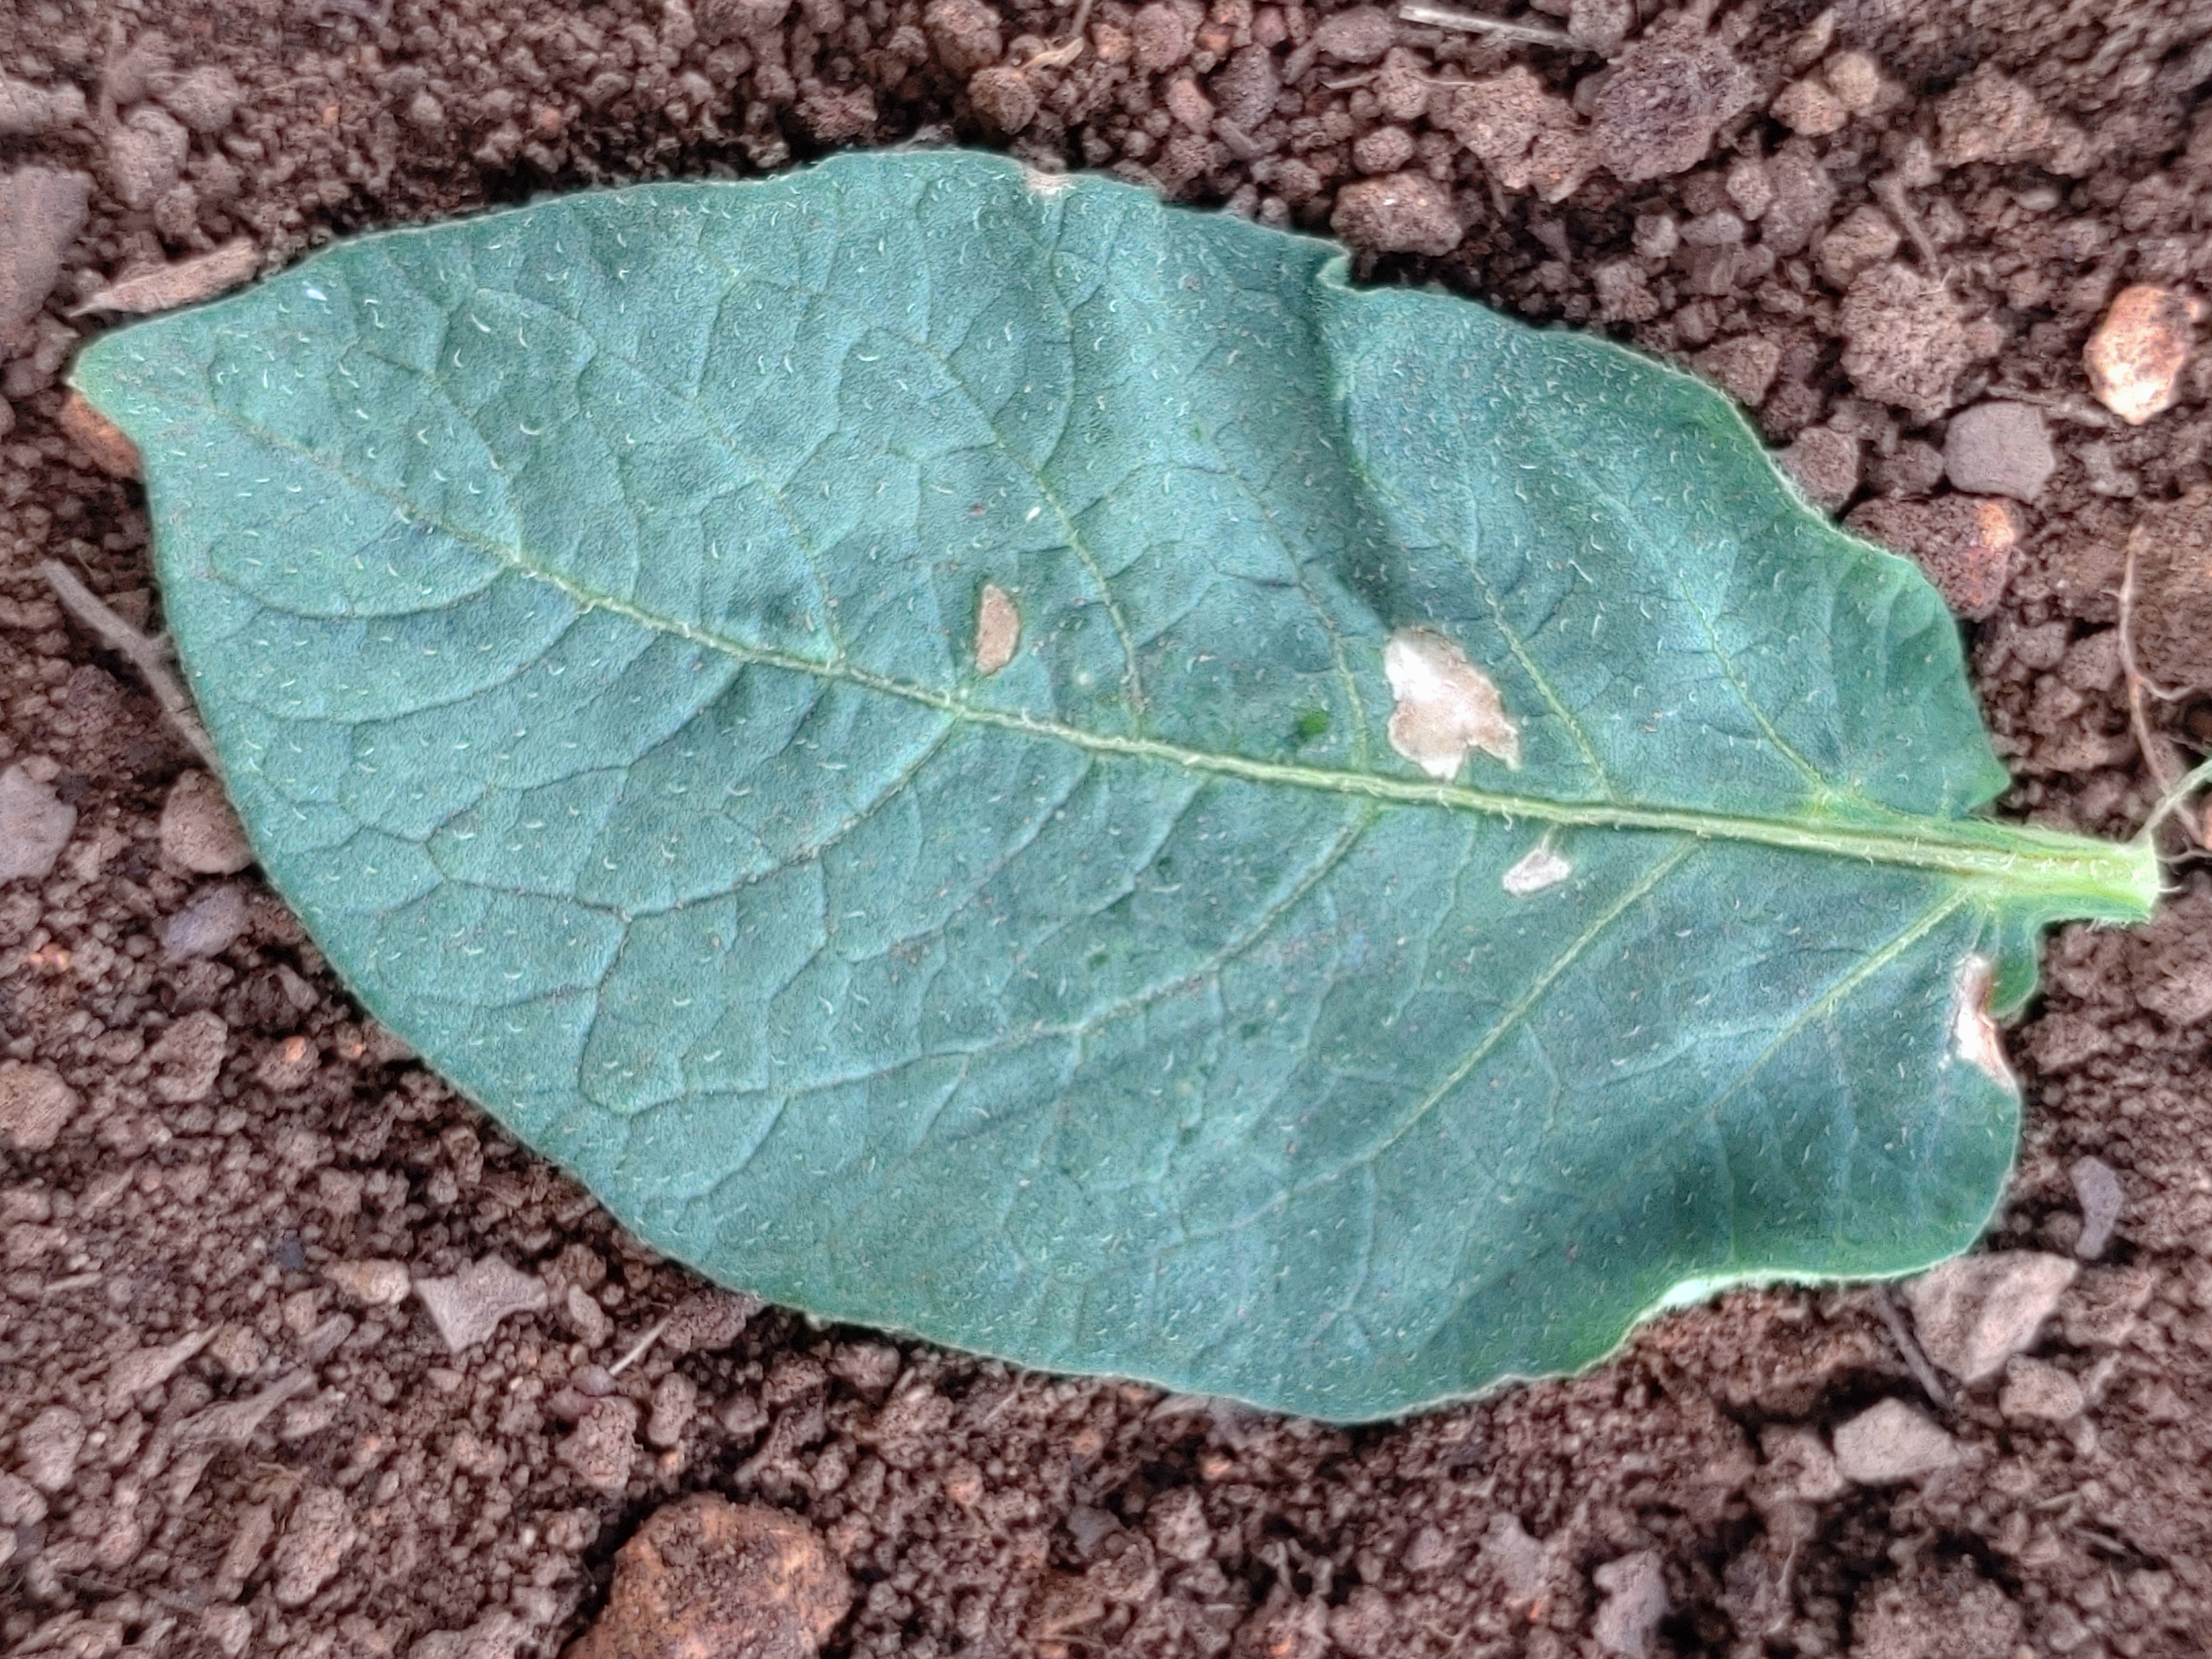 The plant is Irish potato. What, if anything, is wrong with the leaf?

early blight
